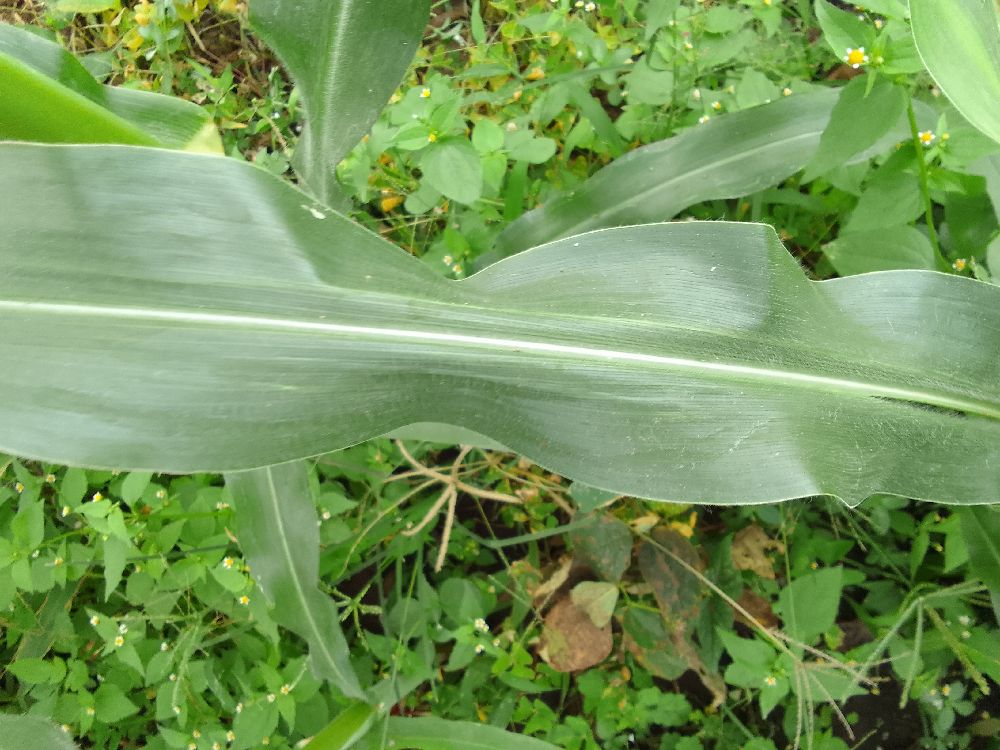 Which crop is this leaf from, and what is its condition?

maize, healthy
